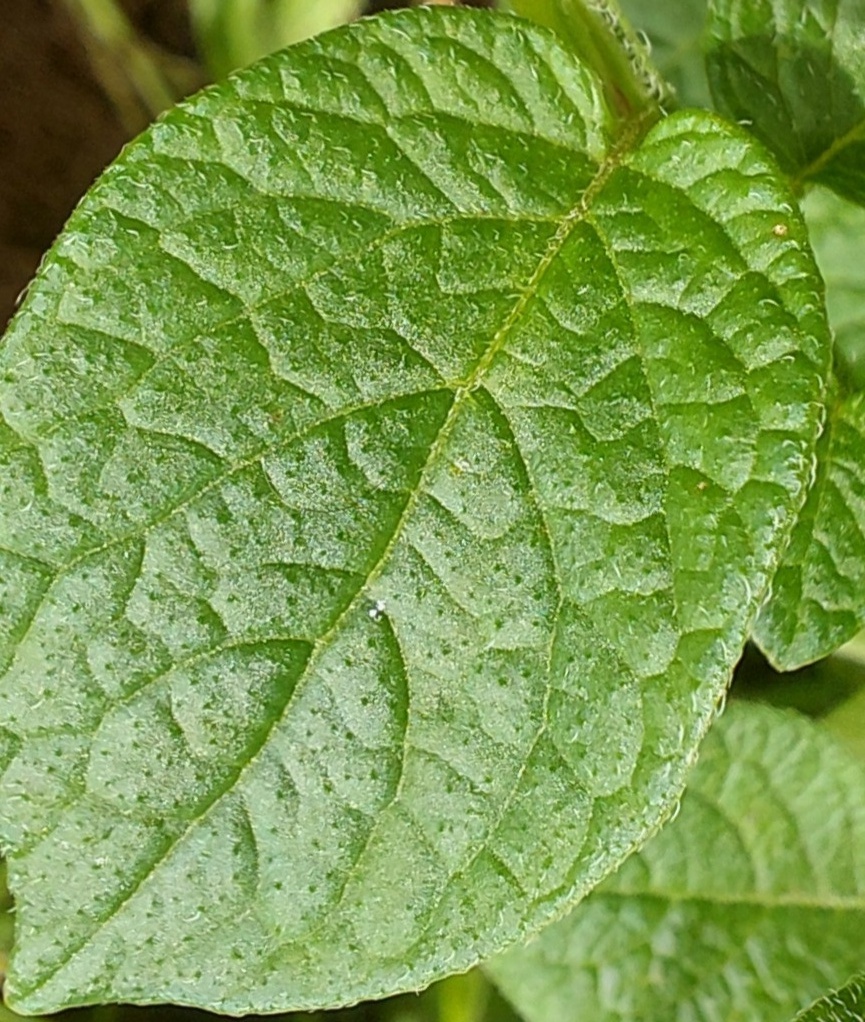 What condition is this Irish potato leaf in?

healthy
